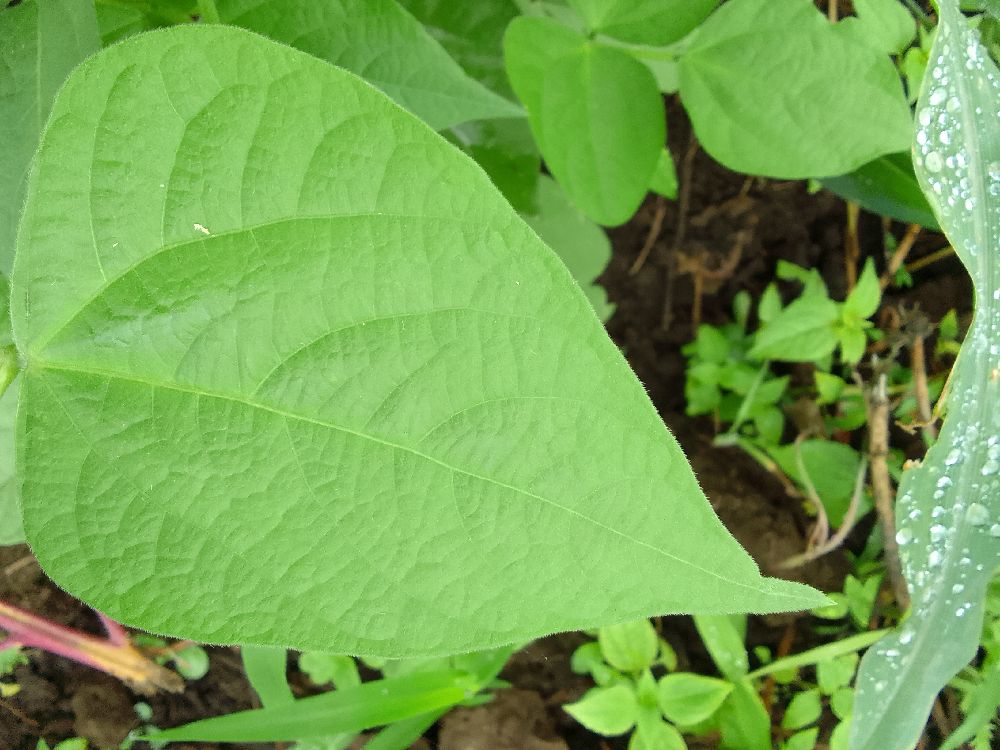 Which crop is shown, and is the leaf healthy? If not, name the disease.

common bean, healthy
